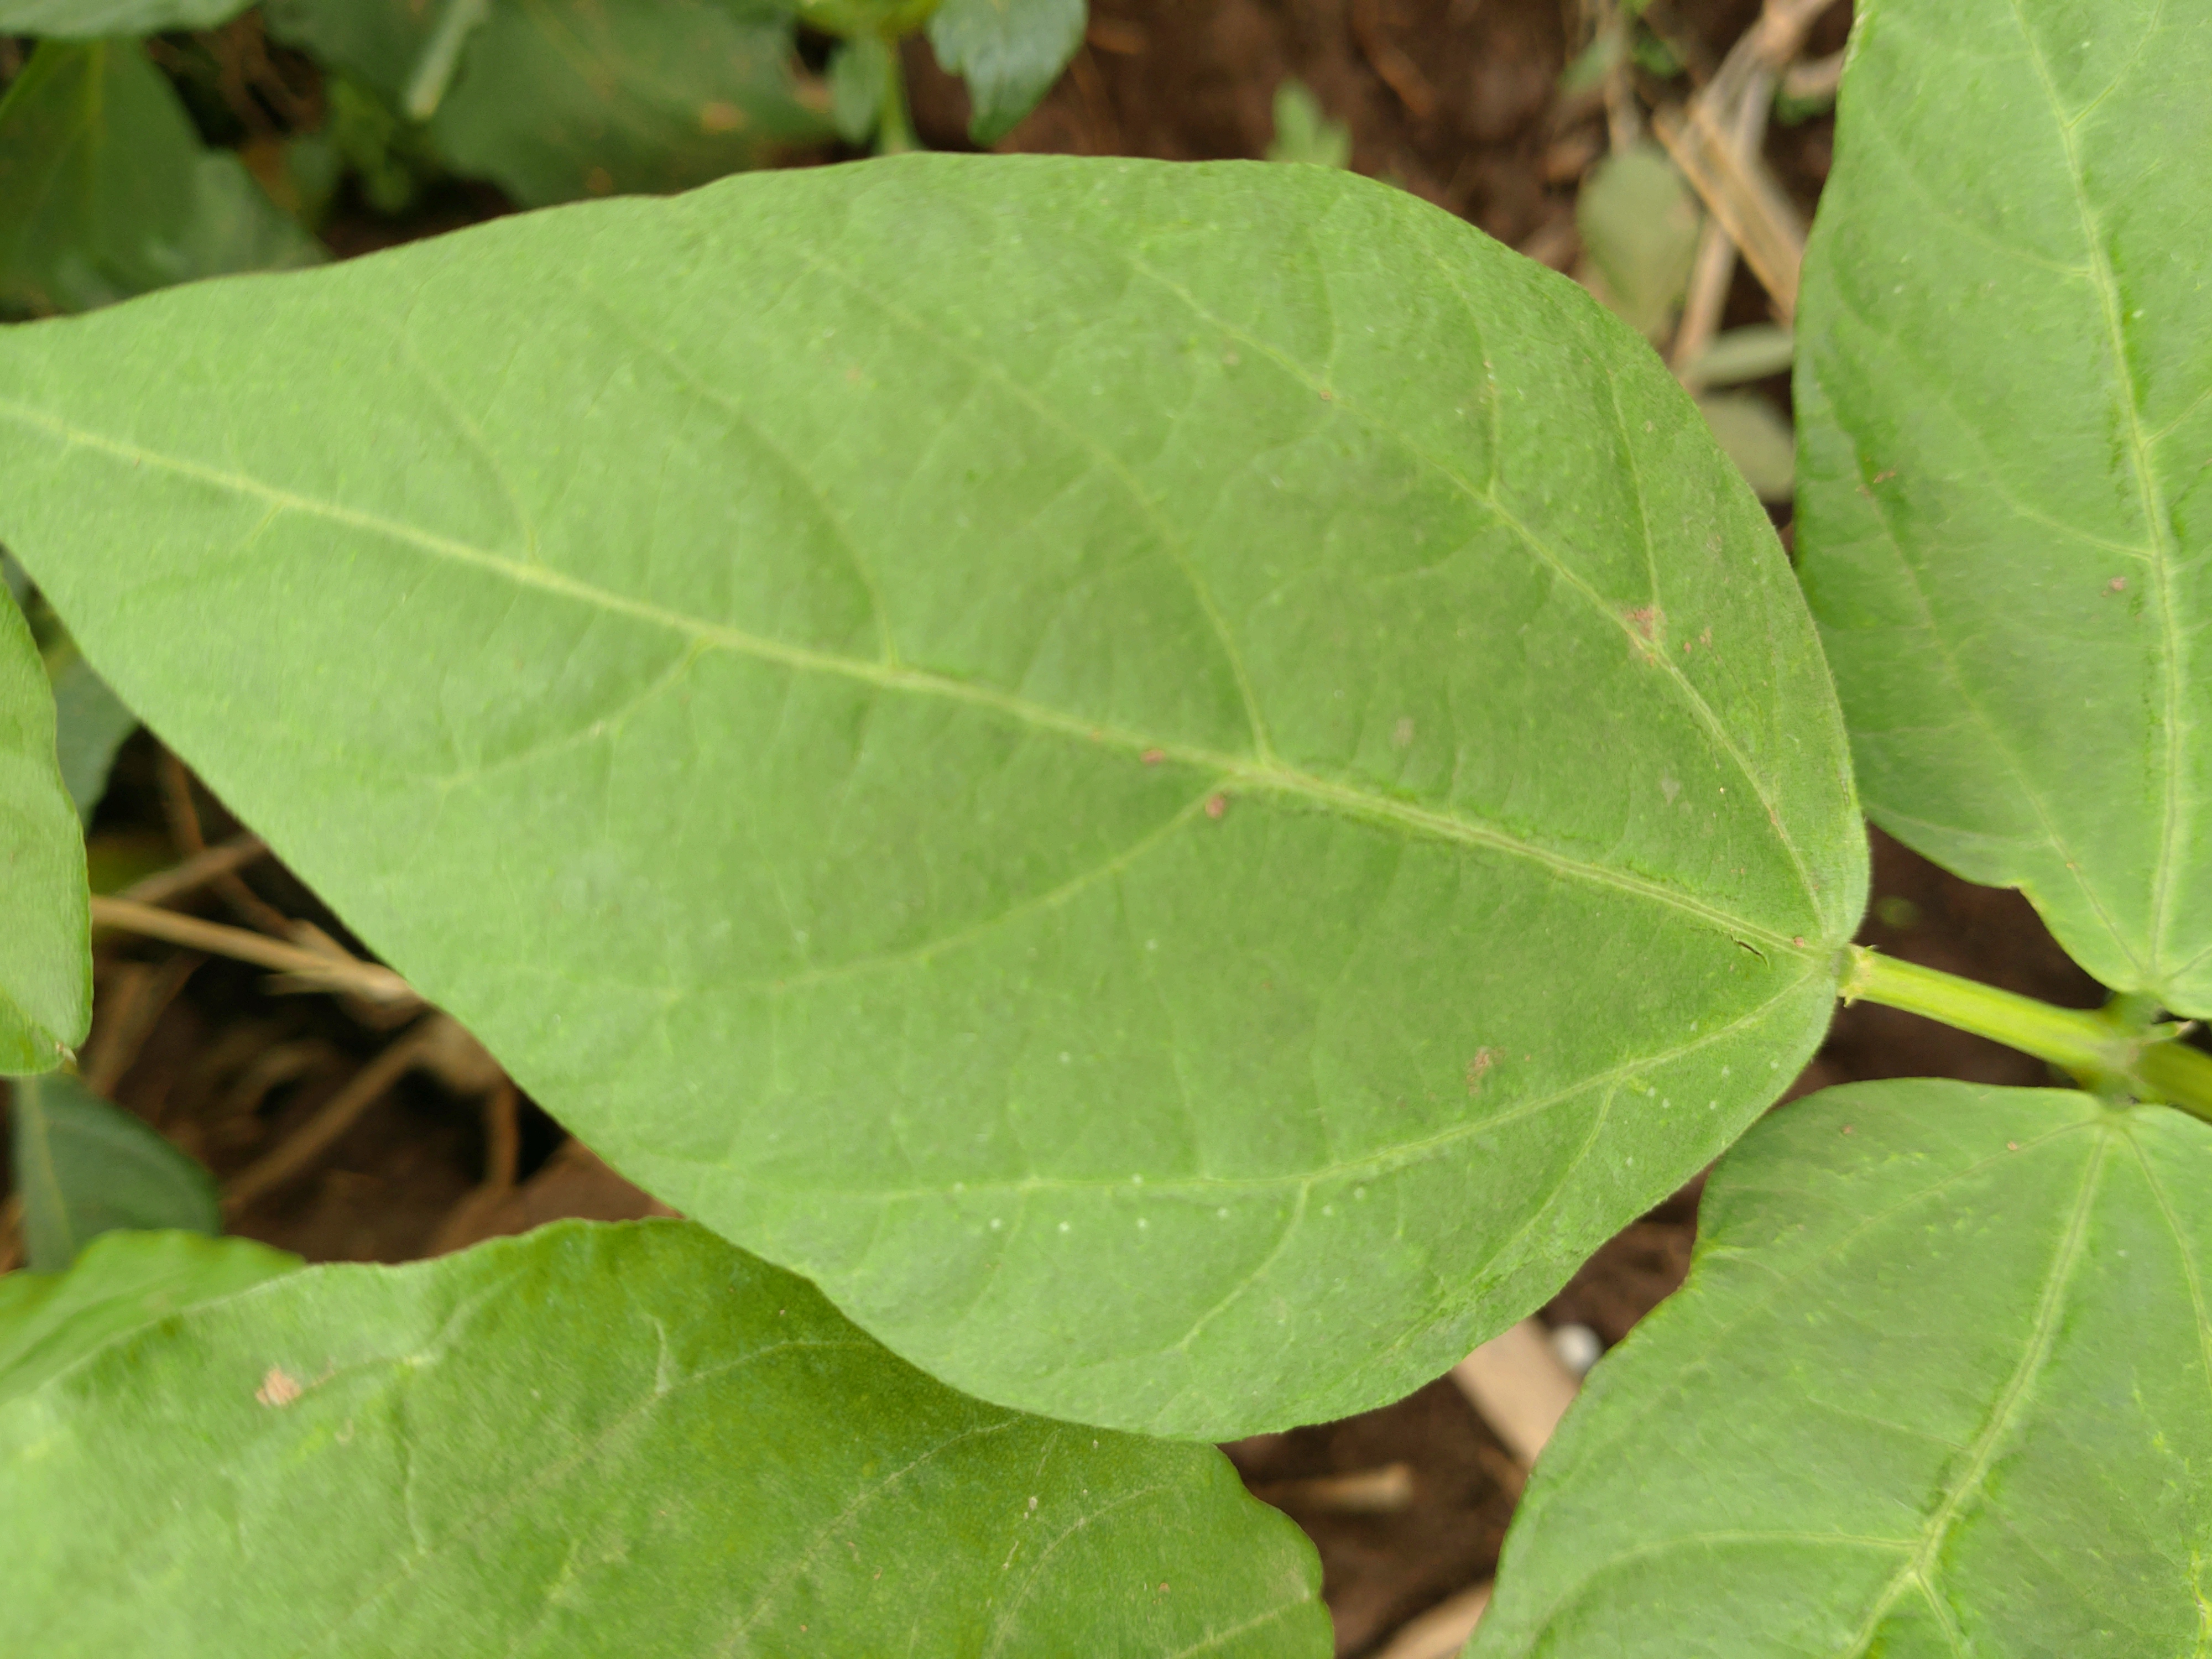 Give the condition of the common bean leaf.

healthy
